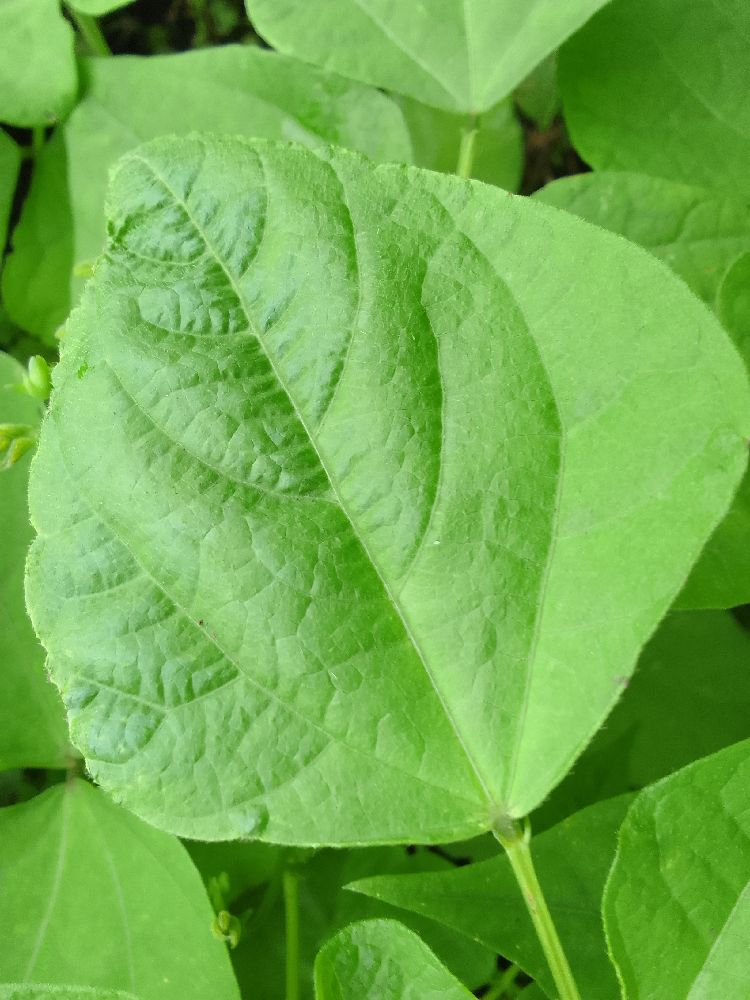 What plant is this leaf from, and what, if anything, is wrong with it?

common bean, healthy
